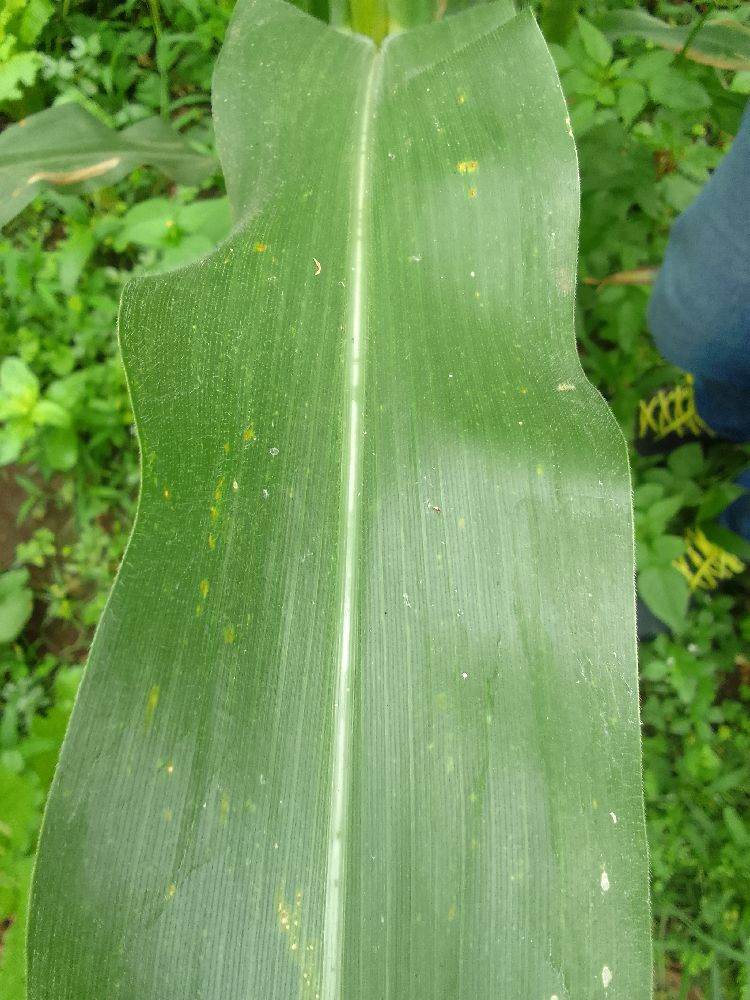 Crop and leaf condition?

maize, healthy
